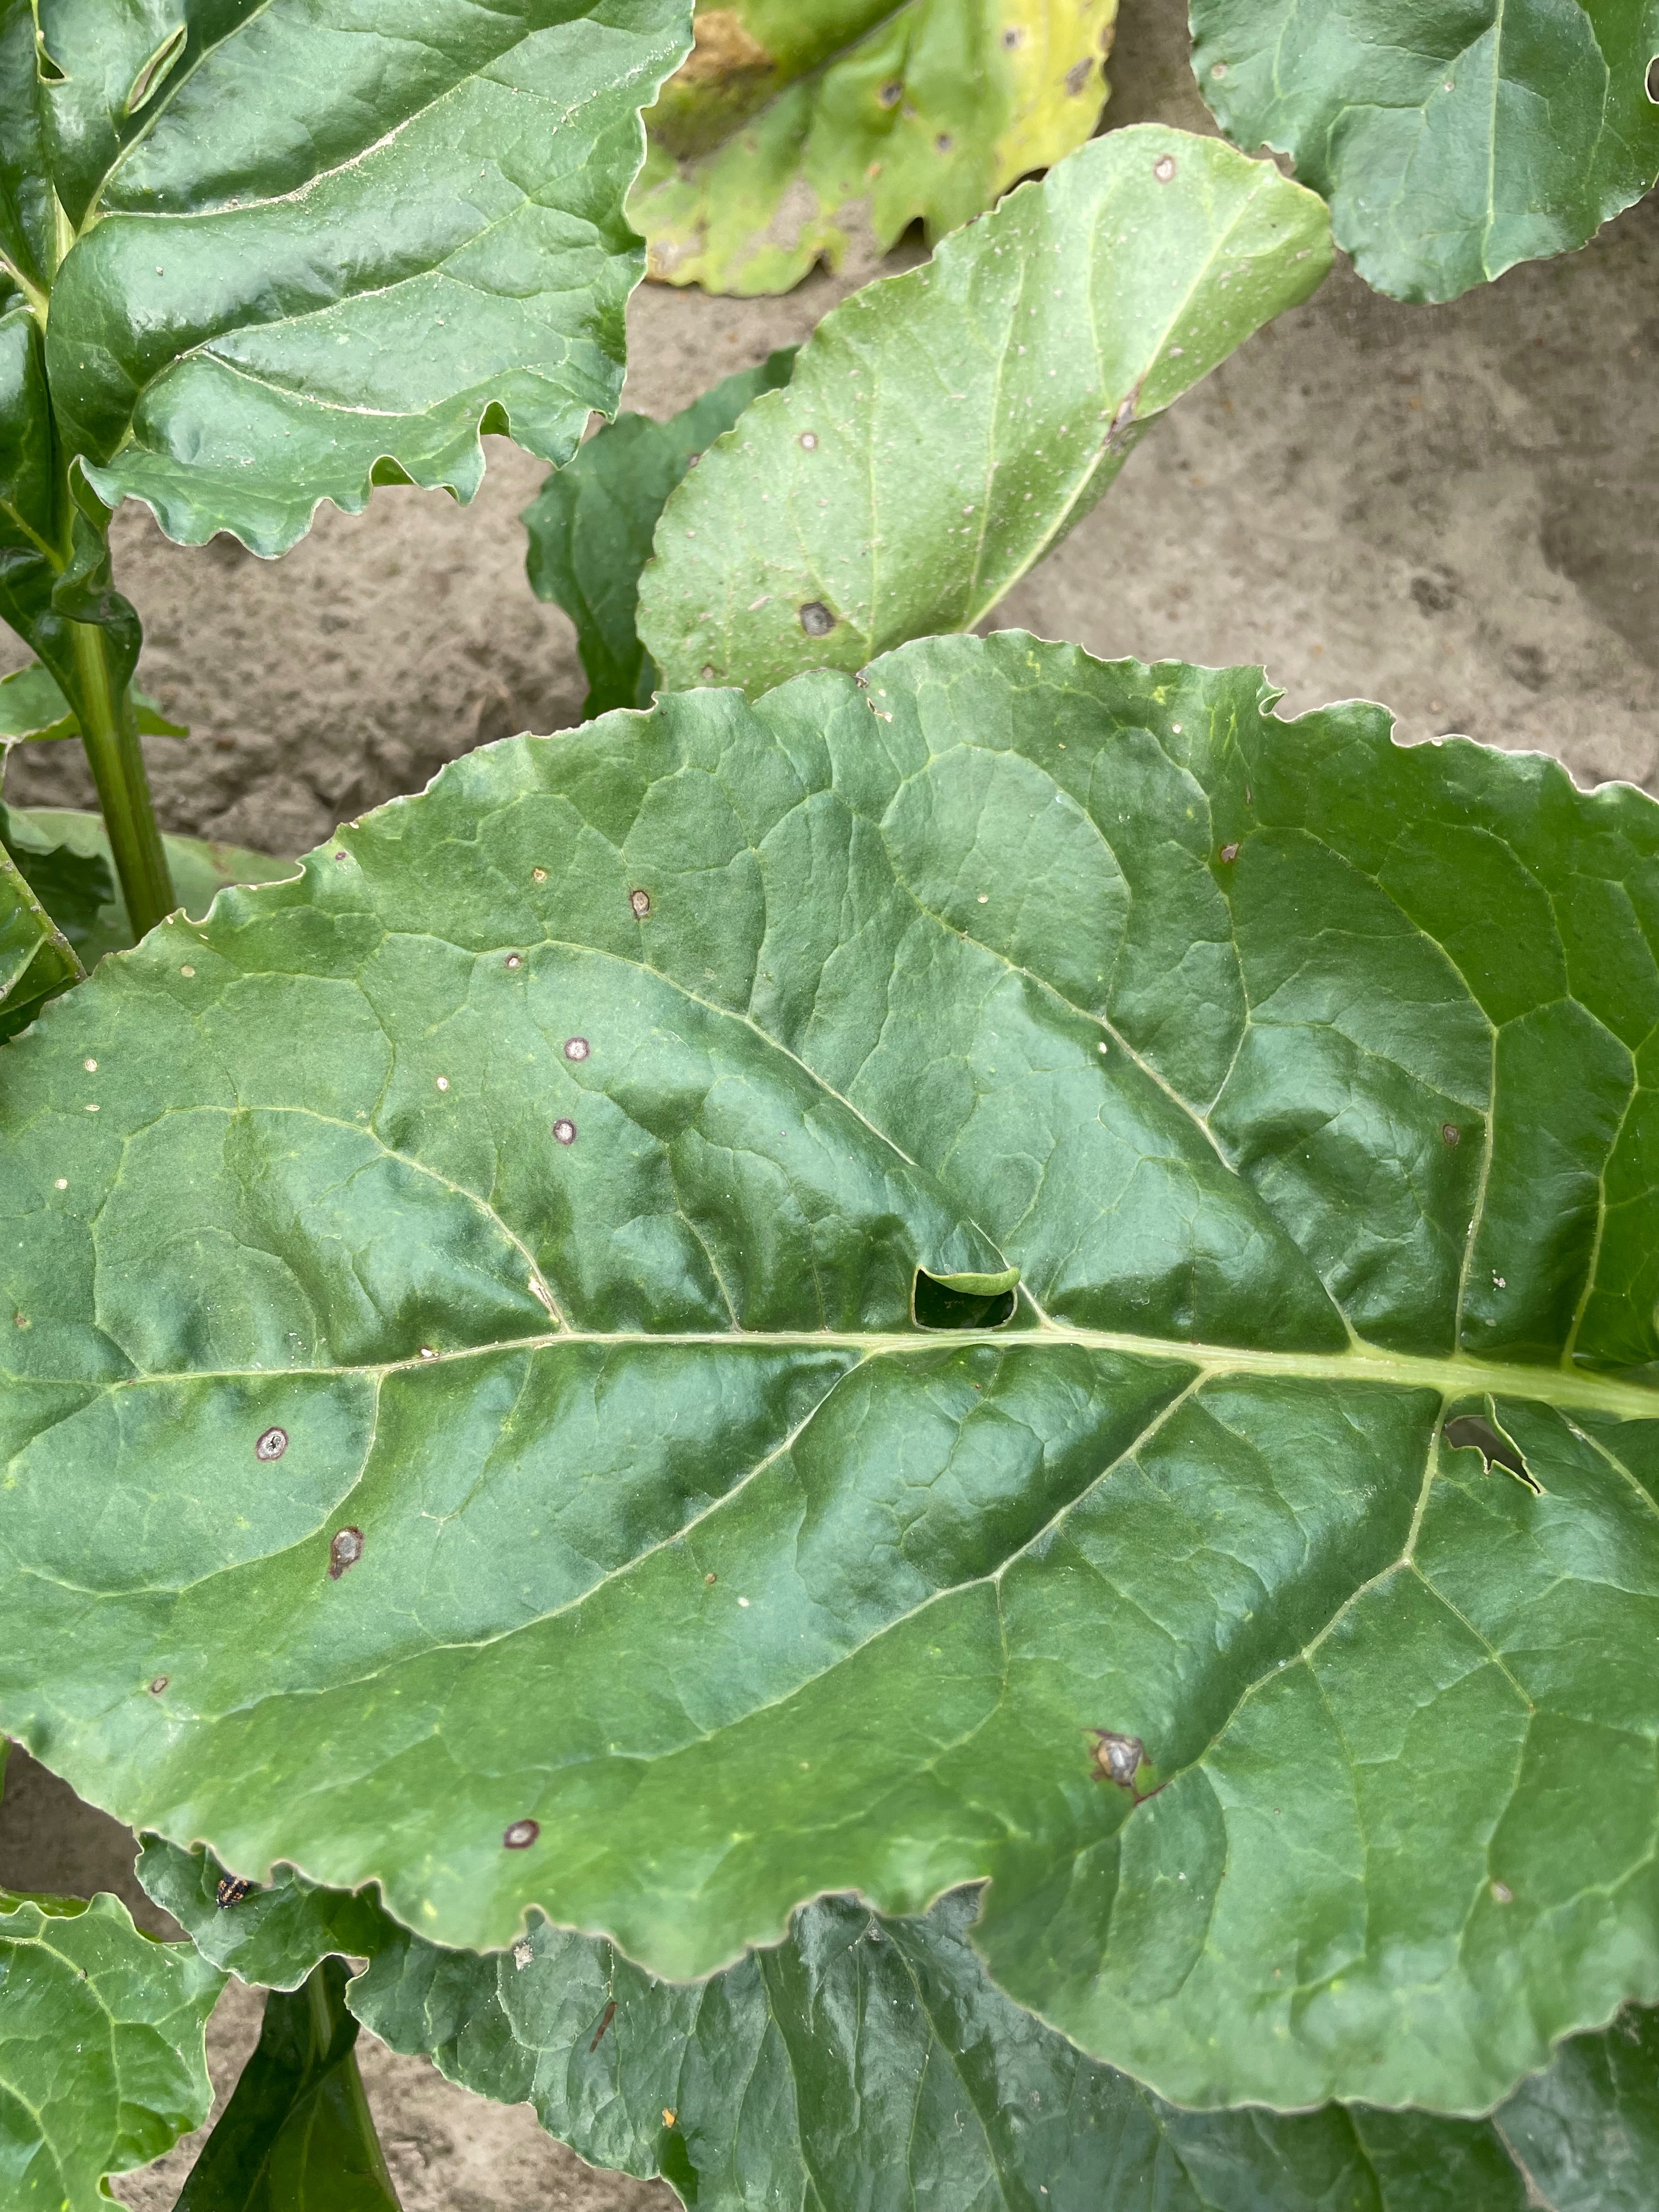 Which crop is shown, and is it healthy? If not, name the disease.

beet, cercospora
